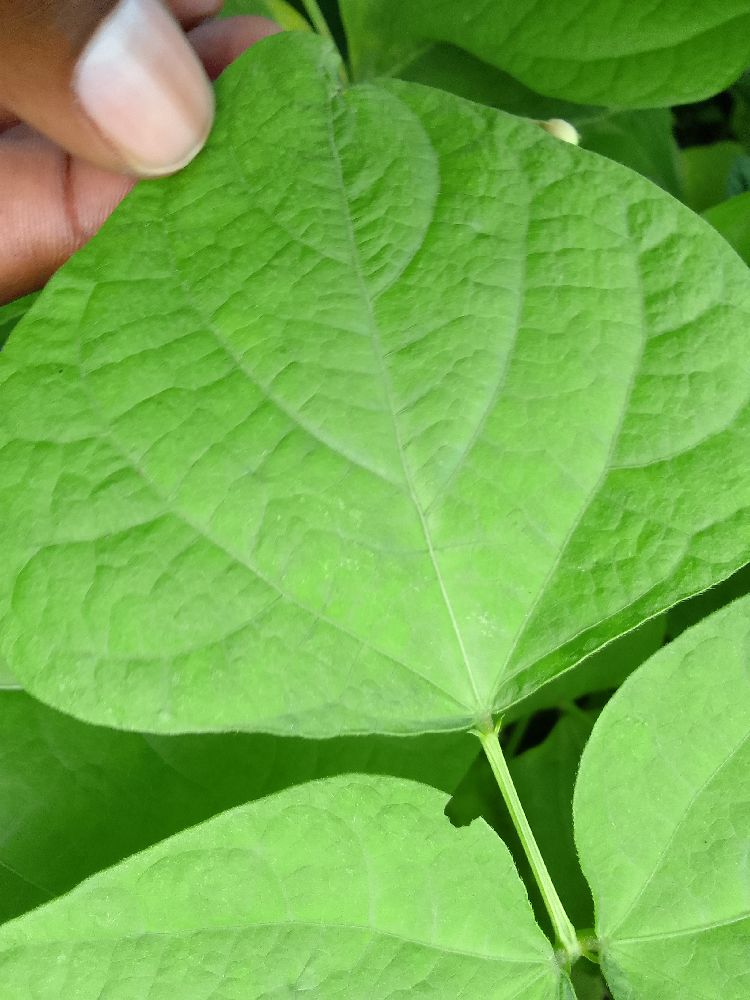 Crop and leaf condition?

common bean, healthy
